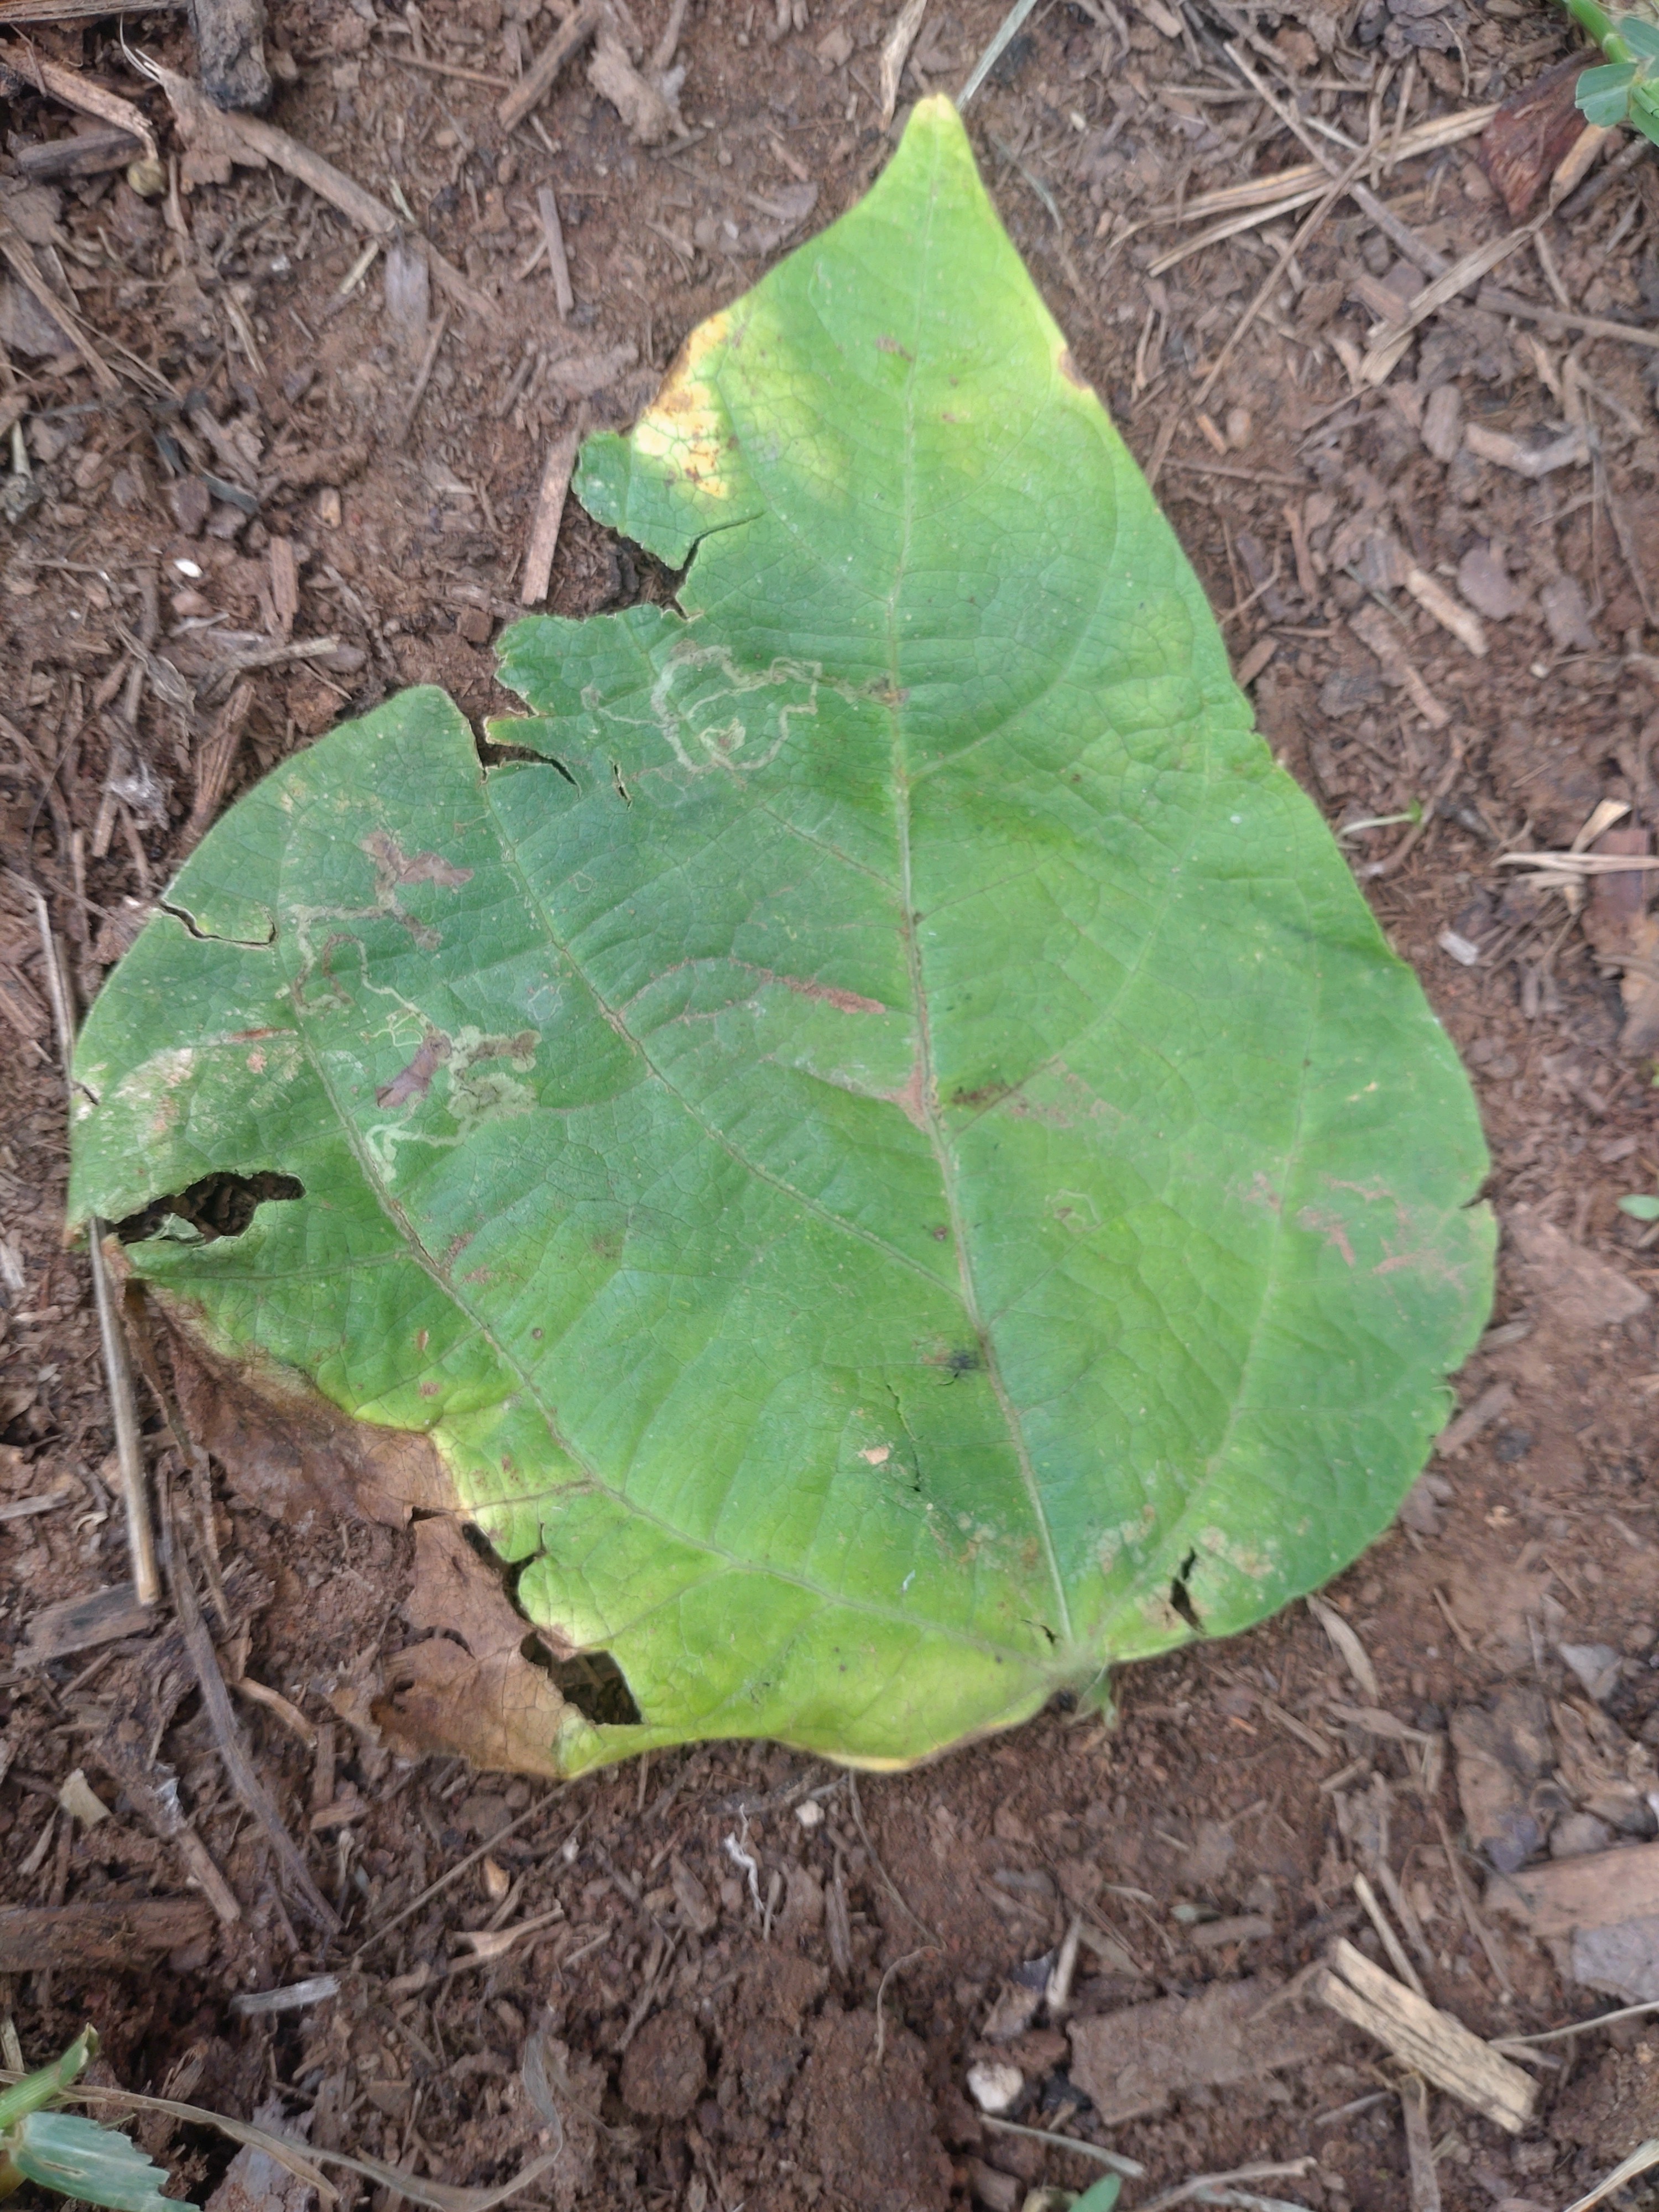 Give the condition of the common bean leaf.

anthracnose
